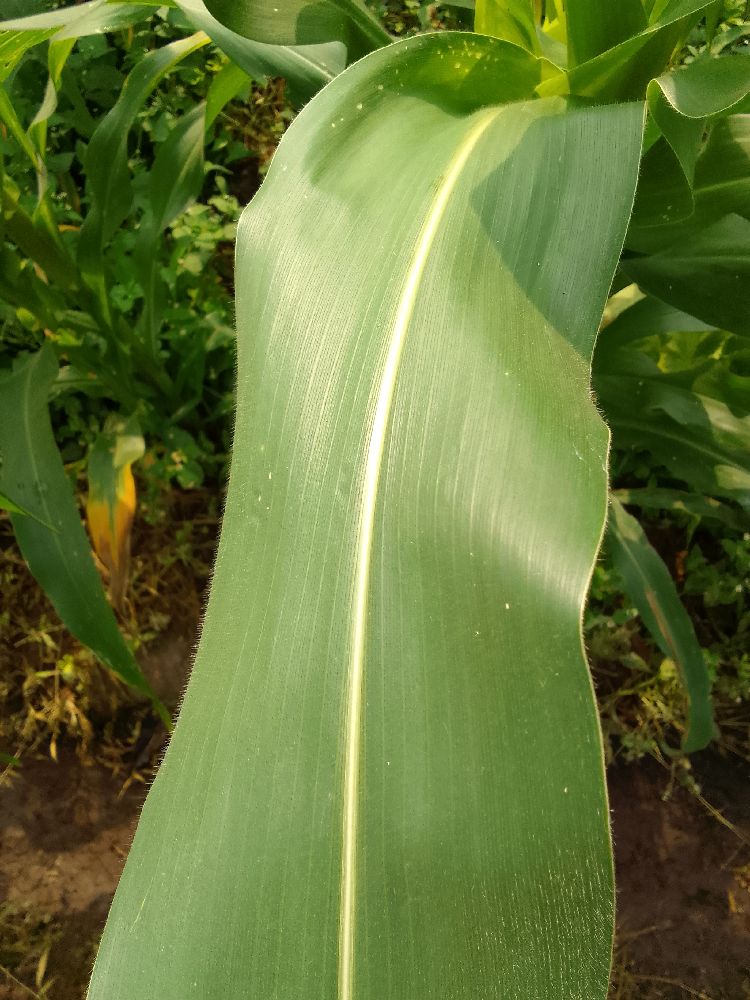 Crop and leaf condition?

maize, healthy
